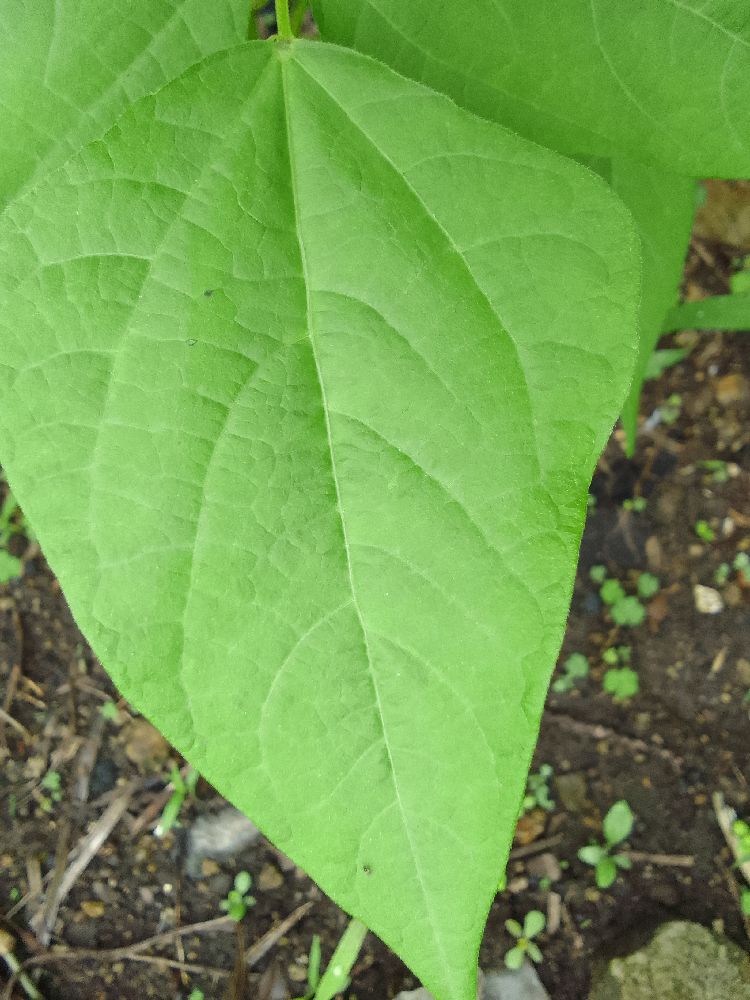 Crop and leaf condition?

common bean, healthy
